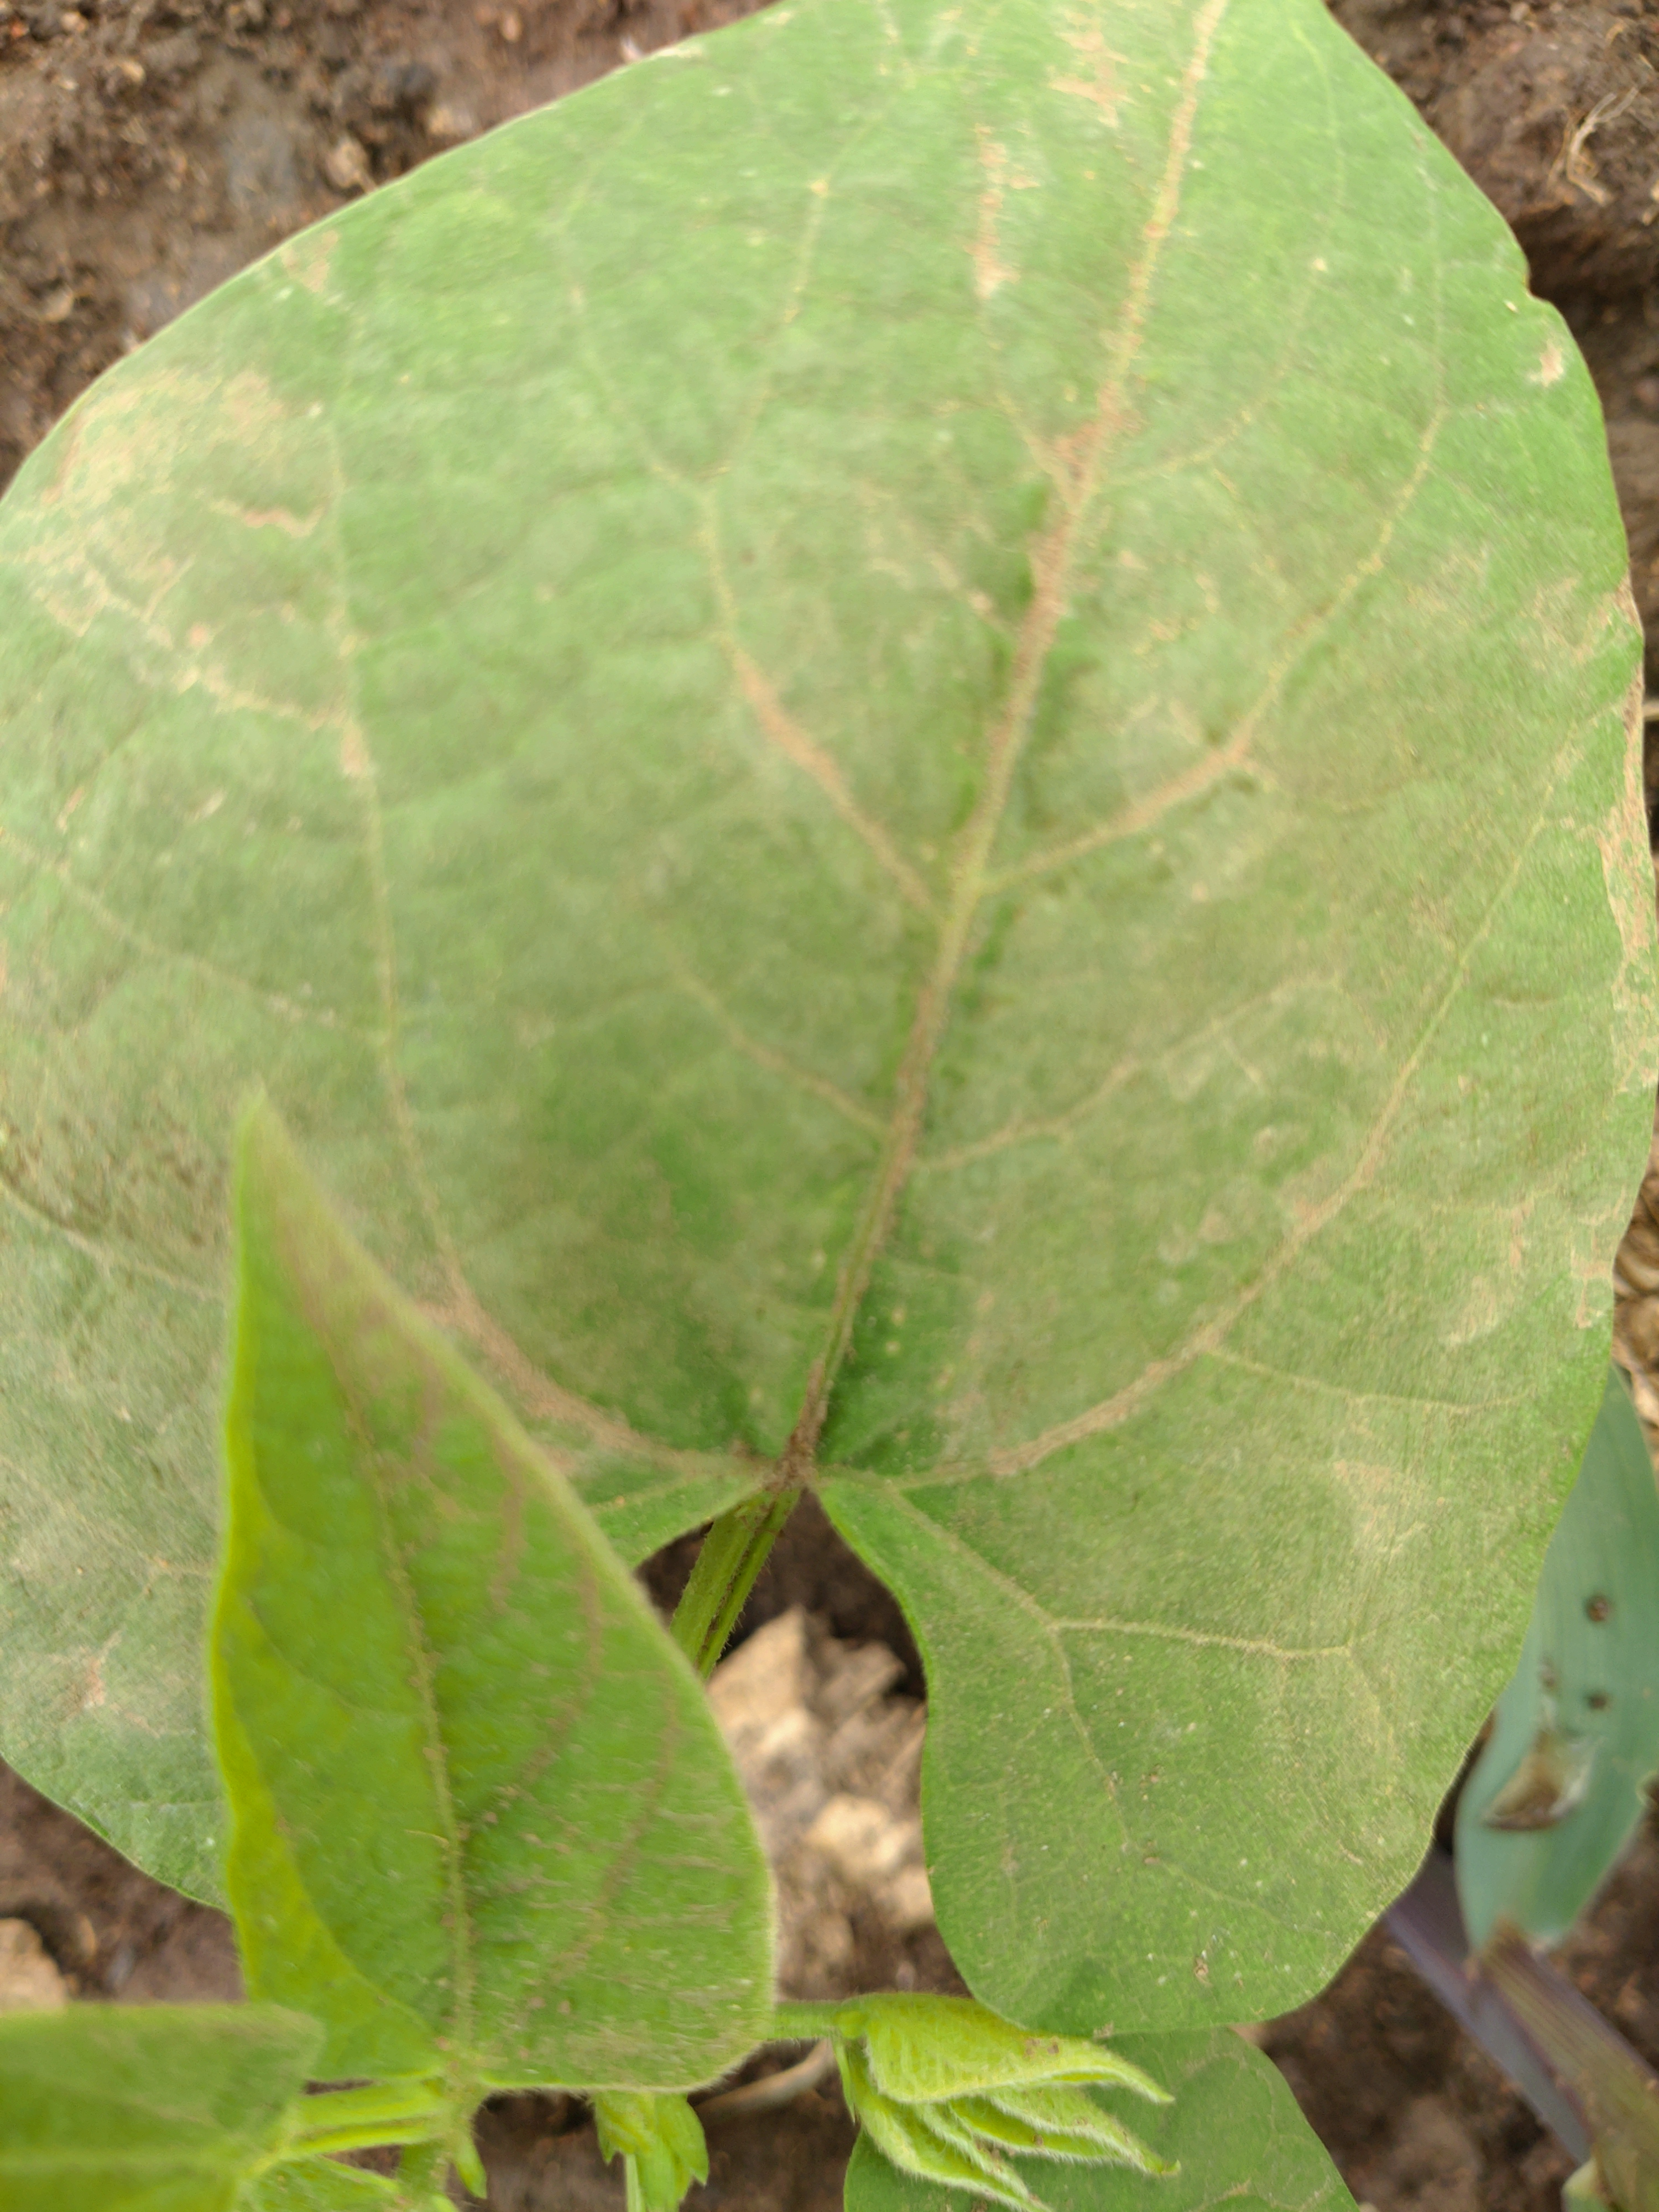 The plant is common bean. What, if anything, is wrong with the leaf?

healthy
